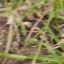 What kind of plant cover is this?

grass
